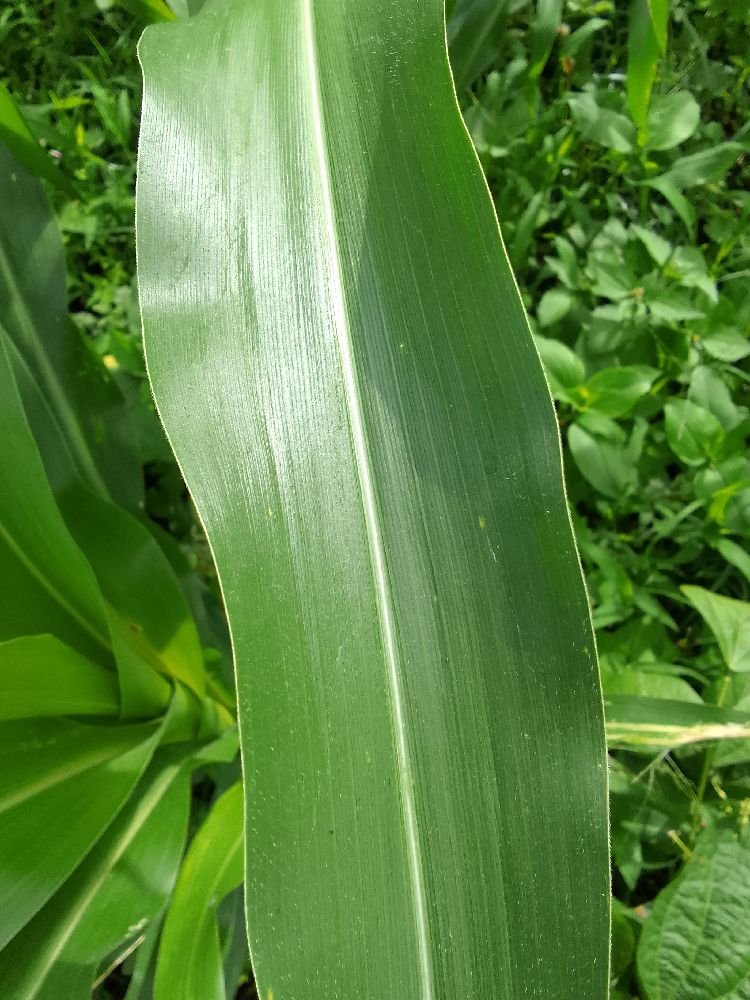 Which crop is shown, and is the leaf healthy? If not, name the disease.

maize, healthy
